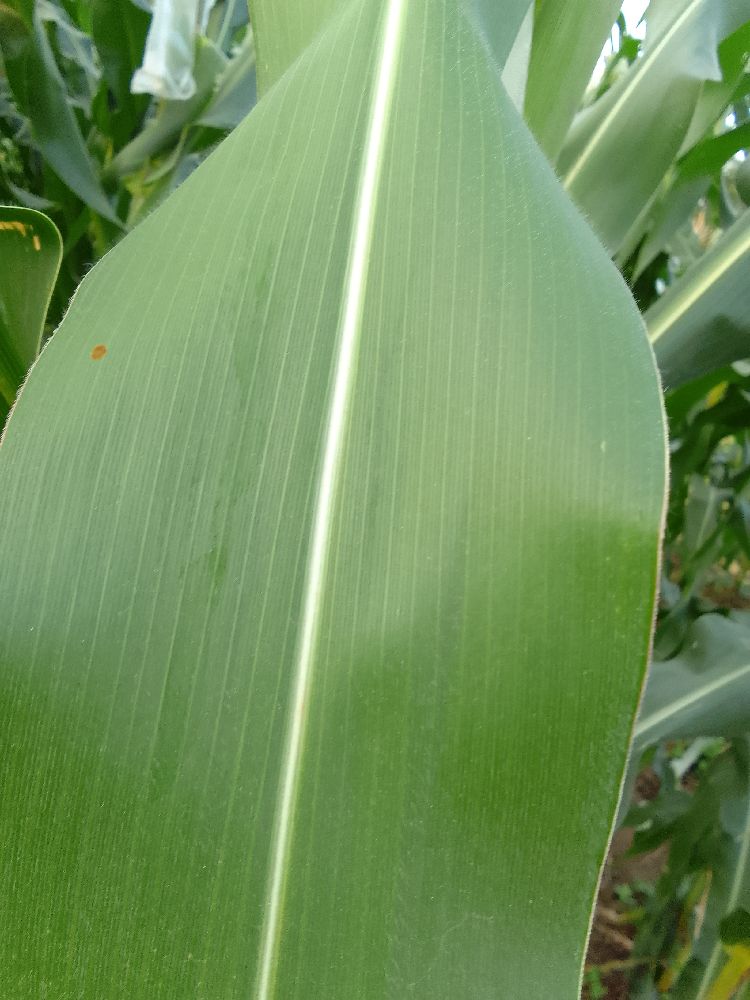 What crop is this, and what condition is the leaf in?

maize, healthy
